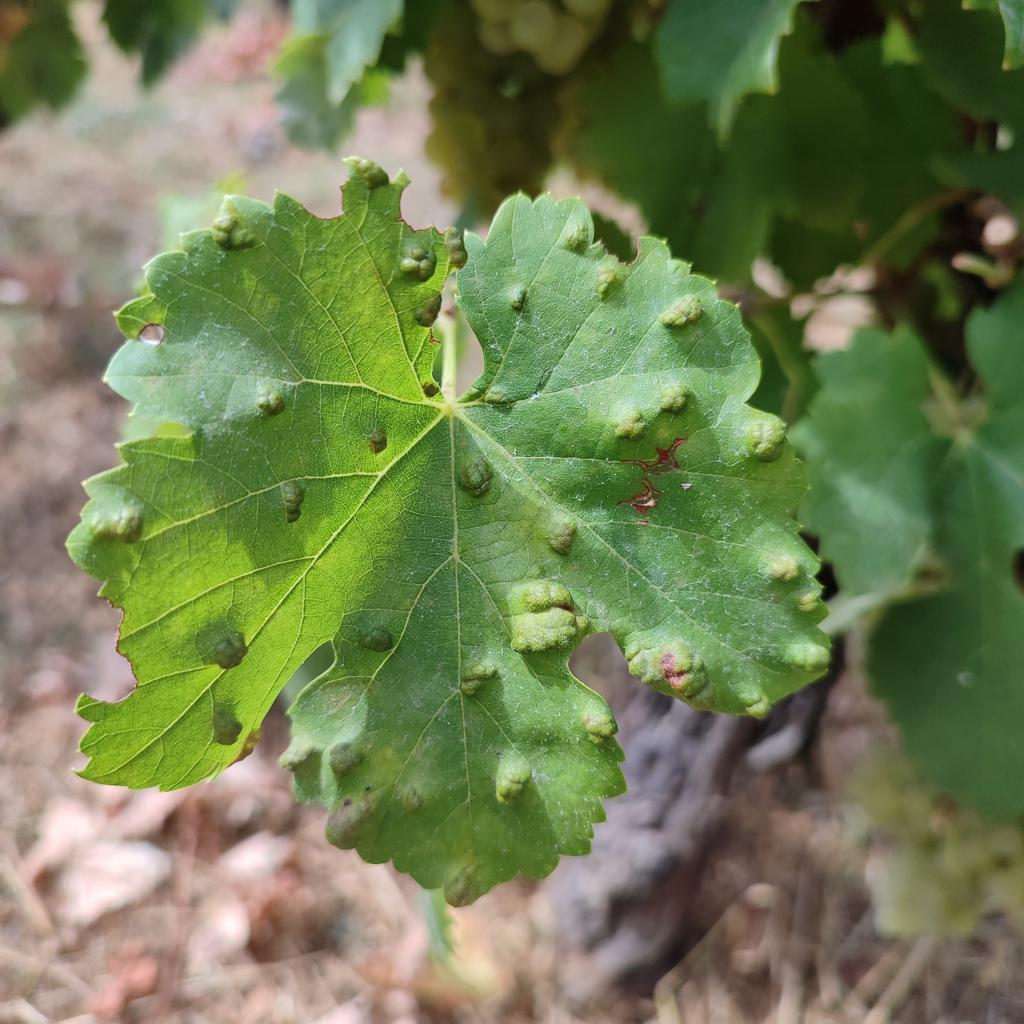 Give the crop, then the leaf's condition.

grapevine, erineum mite
